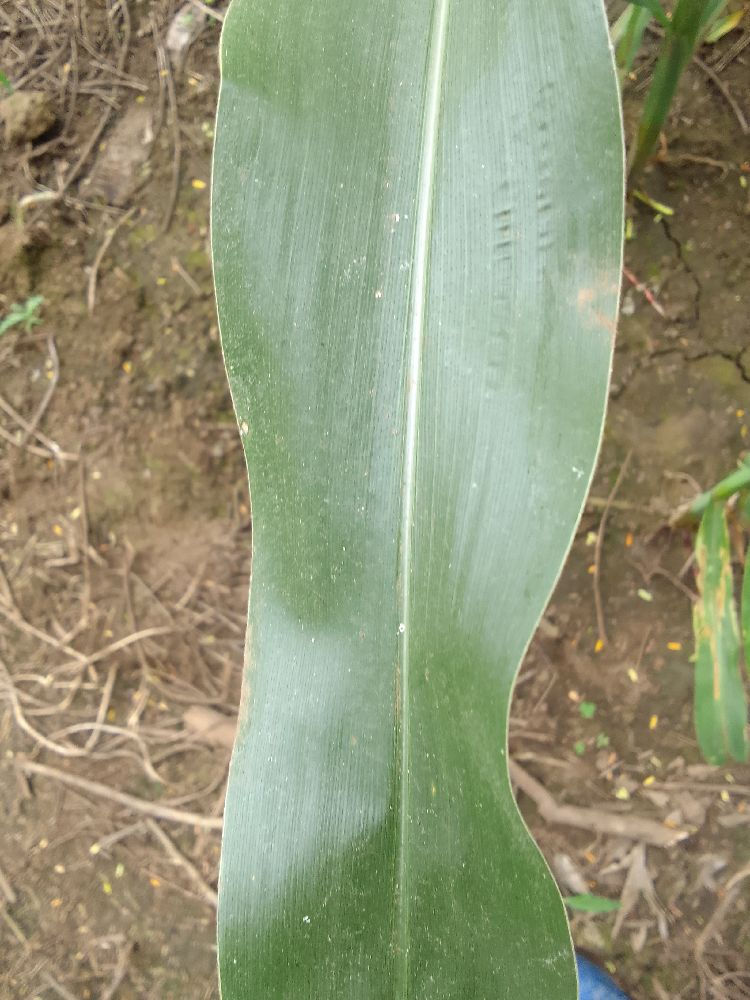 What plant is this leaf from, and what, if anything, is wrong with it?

maize, healthy
